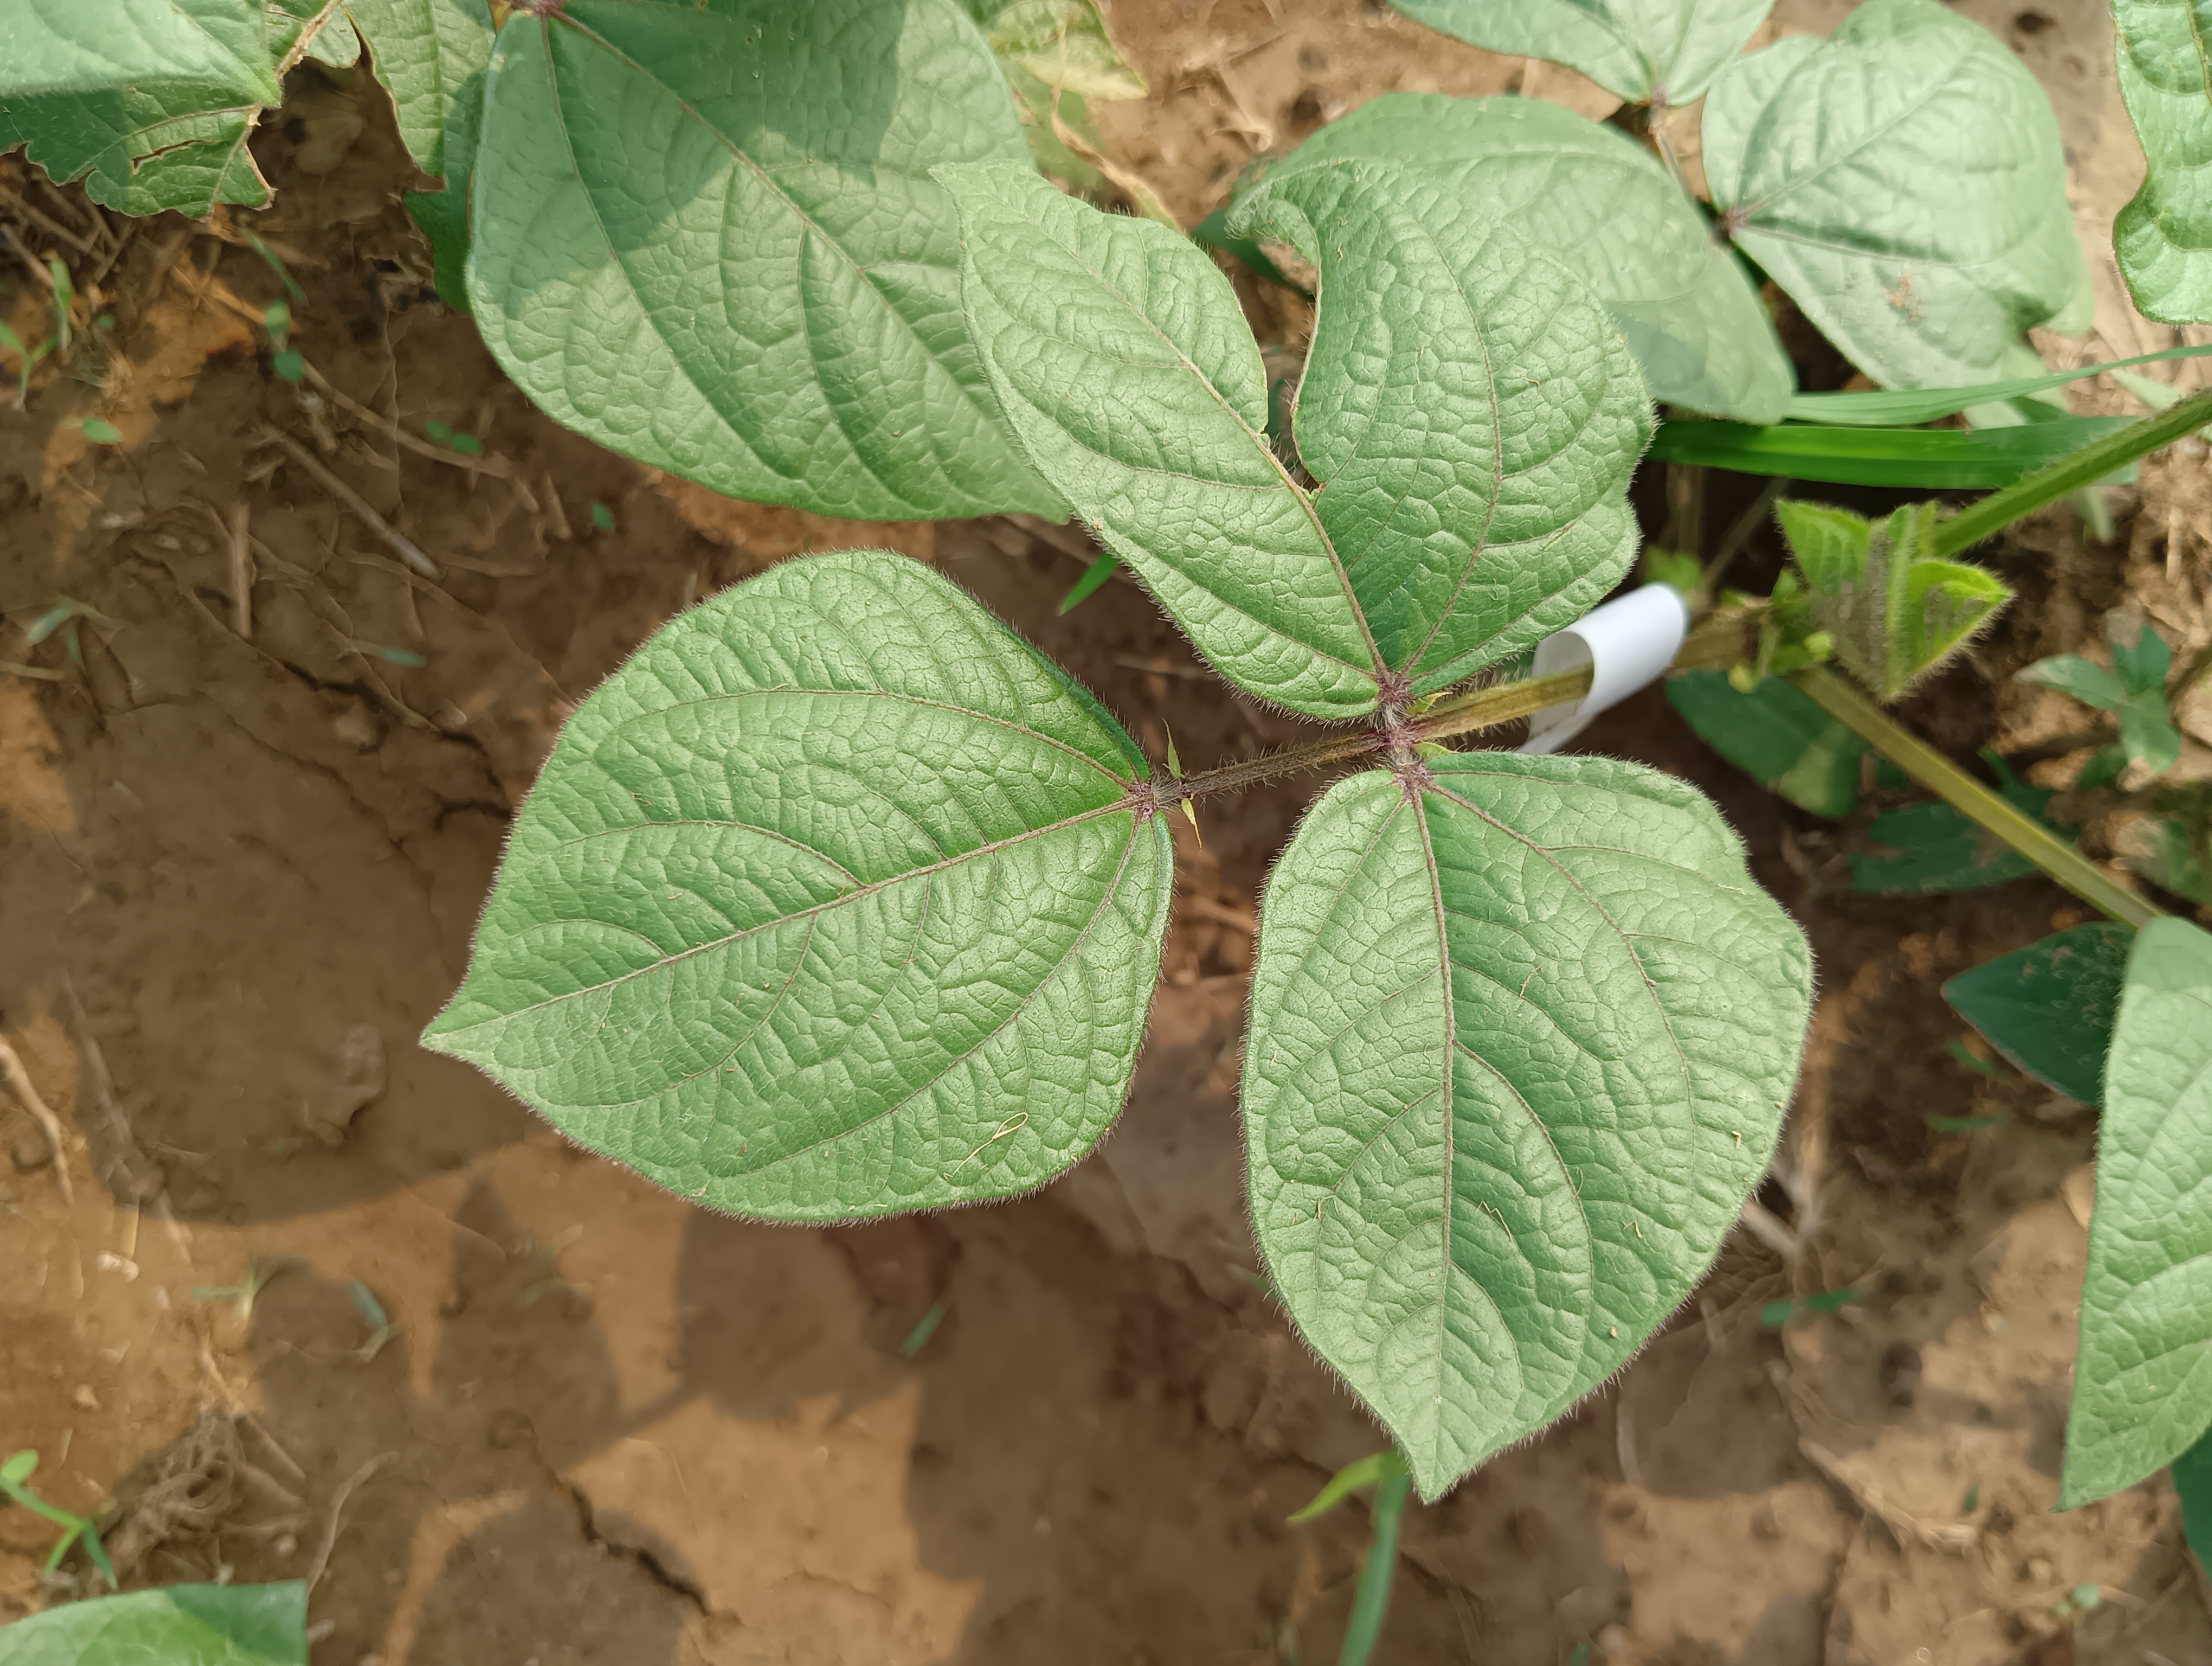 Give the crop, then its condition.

mungbean, healthy
